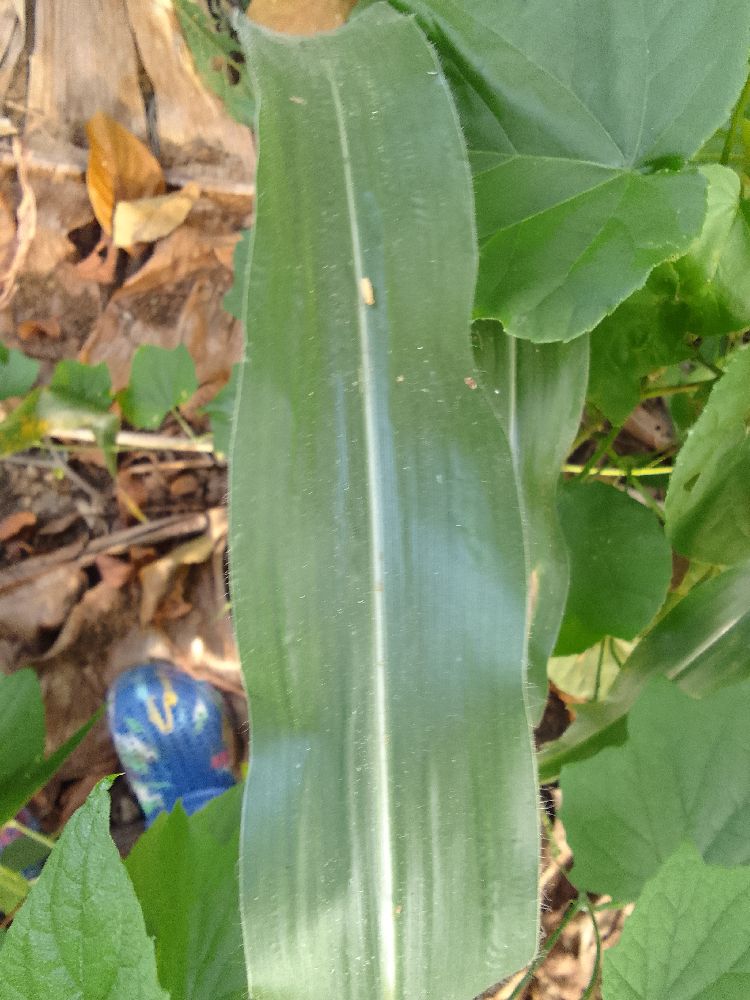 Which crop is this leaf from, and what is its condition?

maize, healthy
